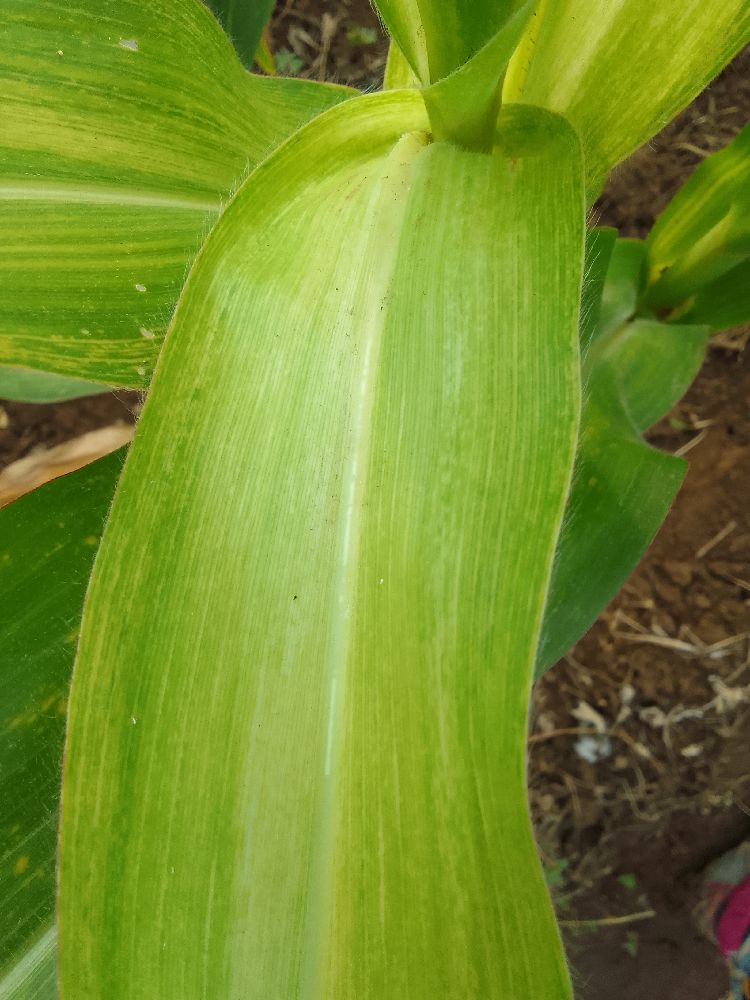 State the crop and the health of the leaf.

maize, maize lethal necrosis
